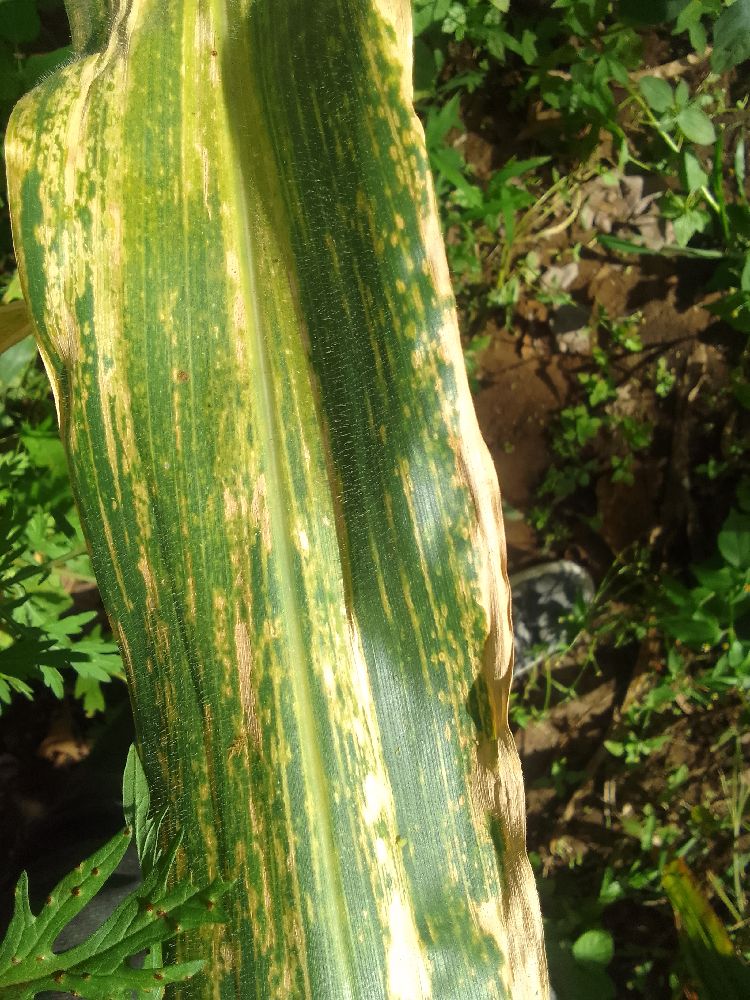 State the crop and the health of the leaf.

maize, maize lethal necrosis
